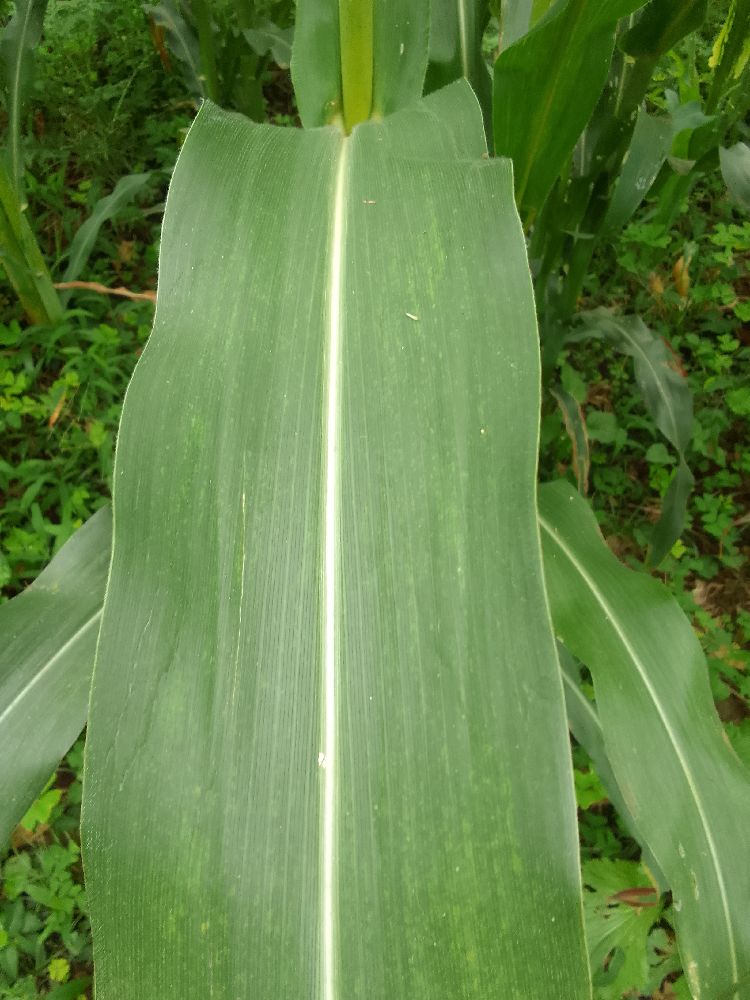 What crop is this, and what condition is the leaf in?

maize, healthy
